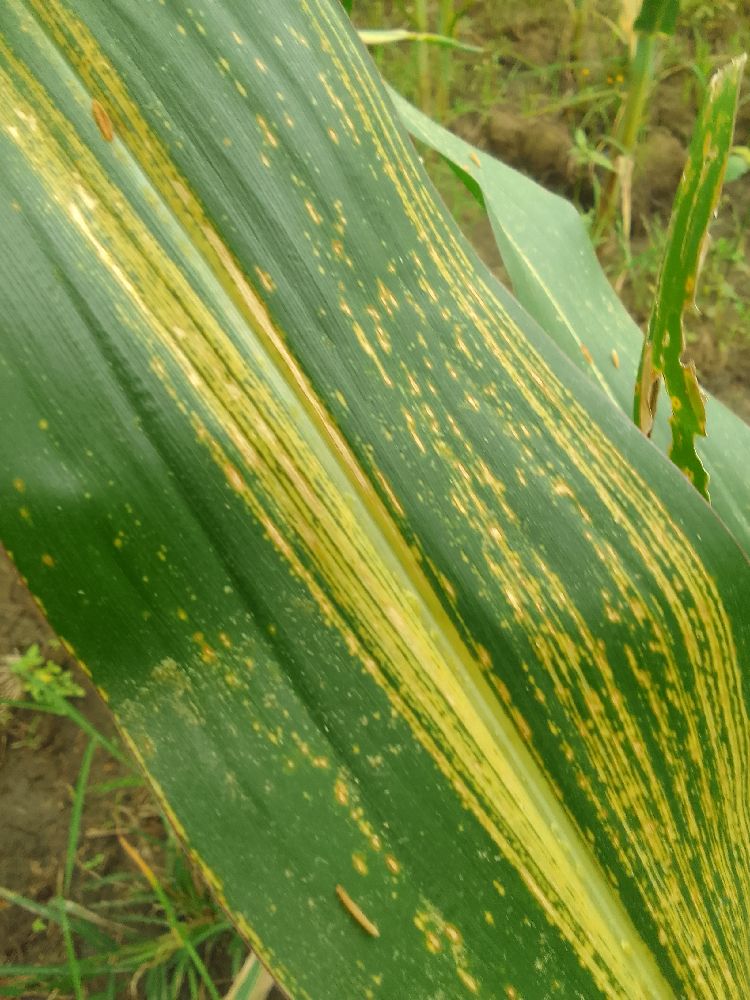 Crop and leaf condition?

maize, maize streak virus
